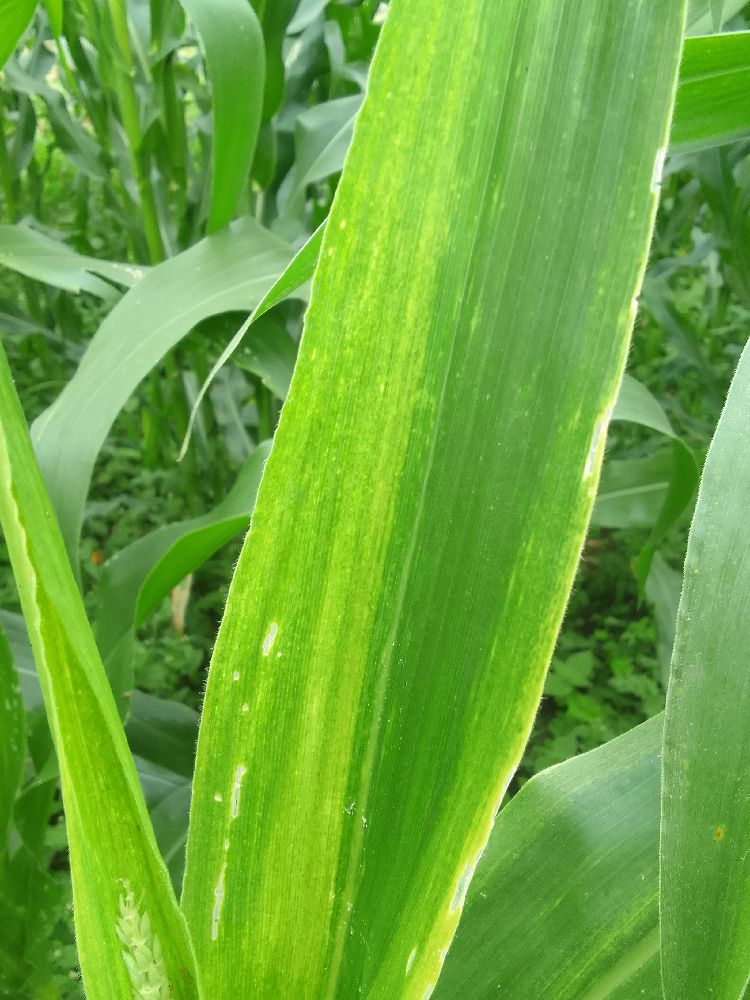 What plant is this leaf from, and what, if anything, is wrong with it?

maize, maize lethal necrosis
